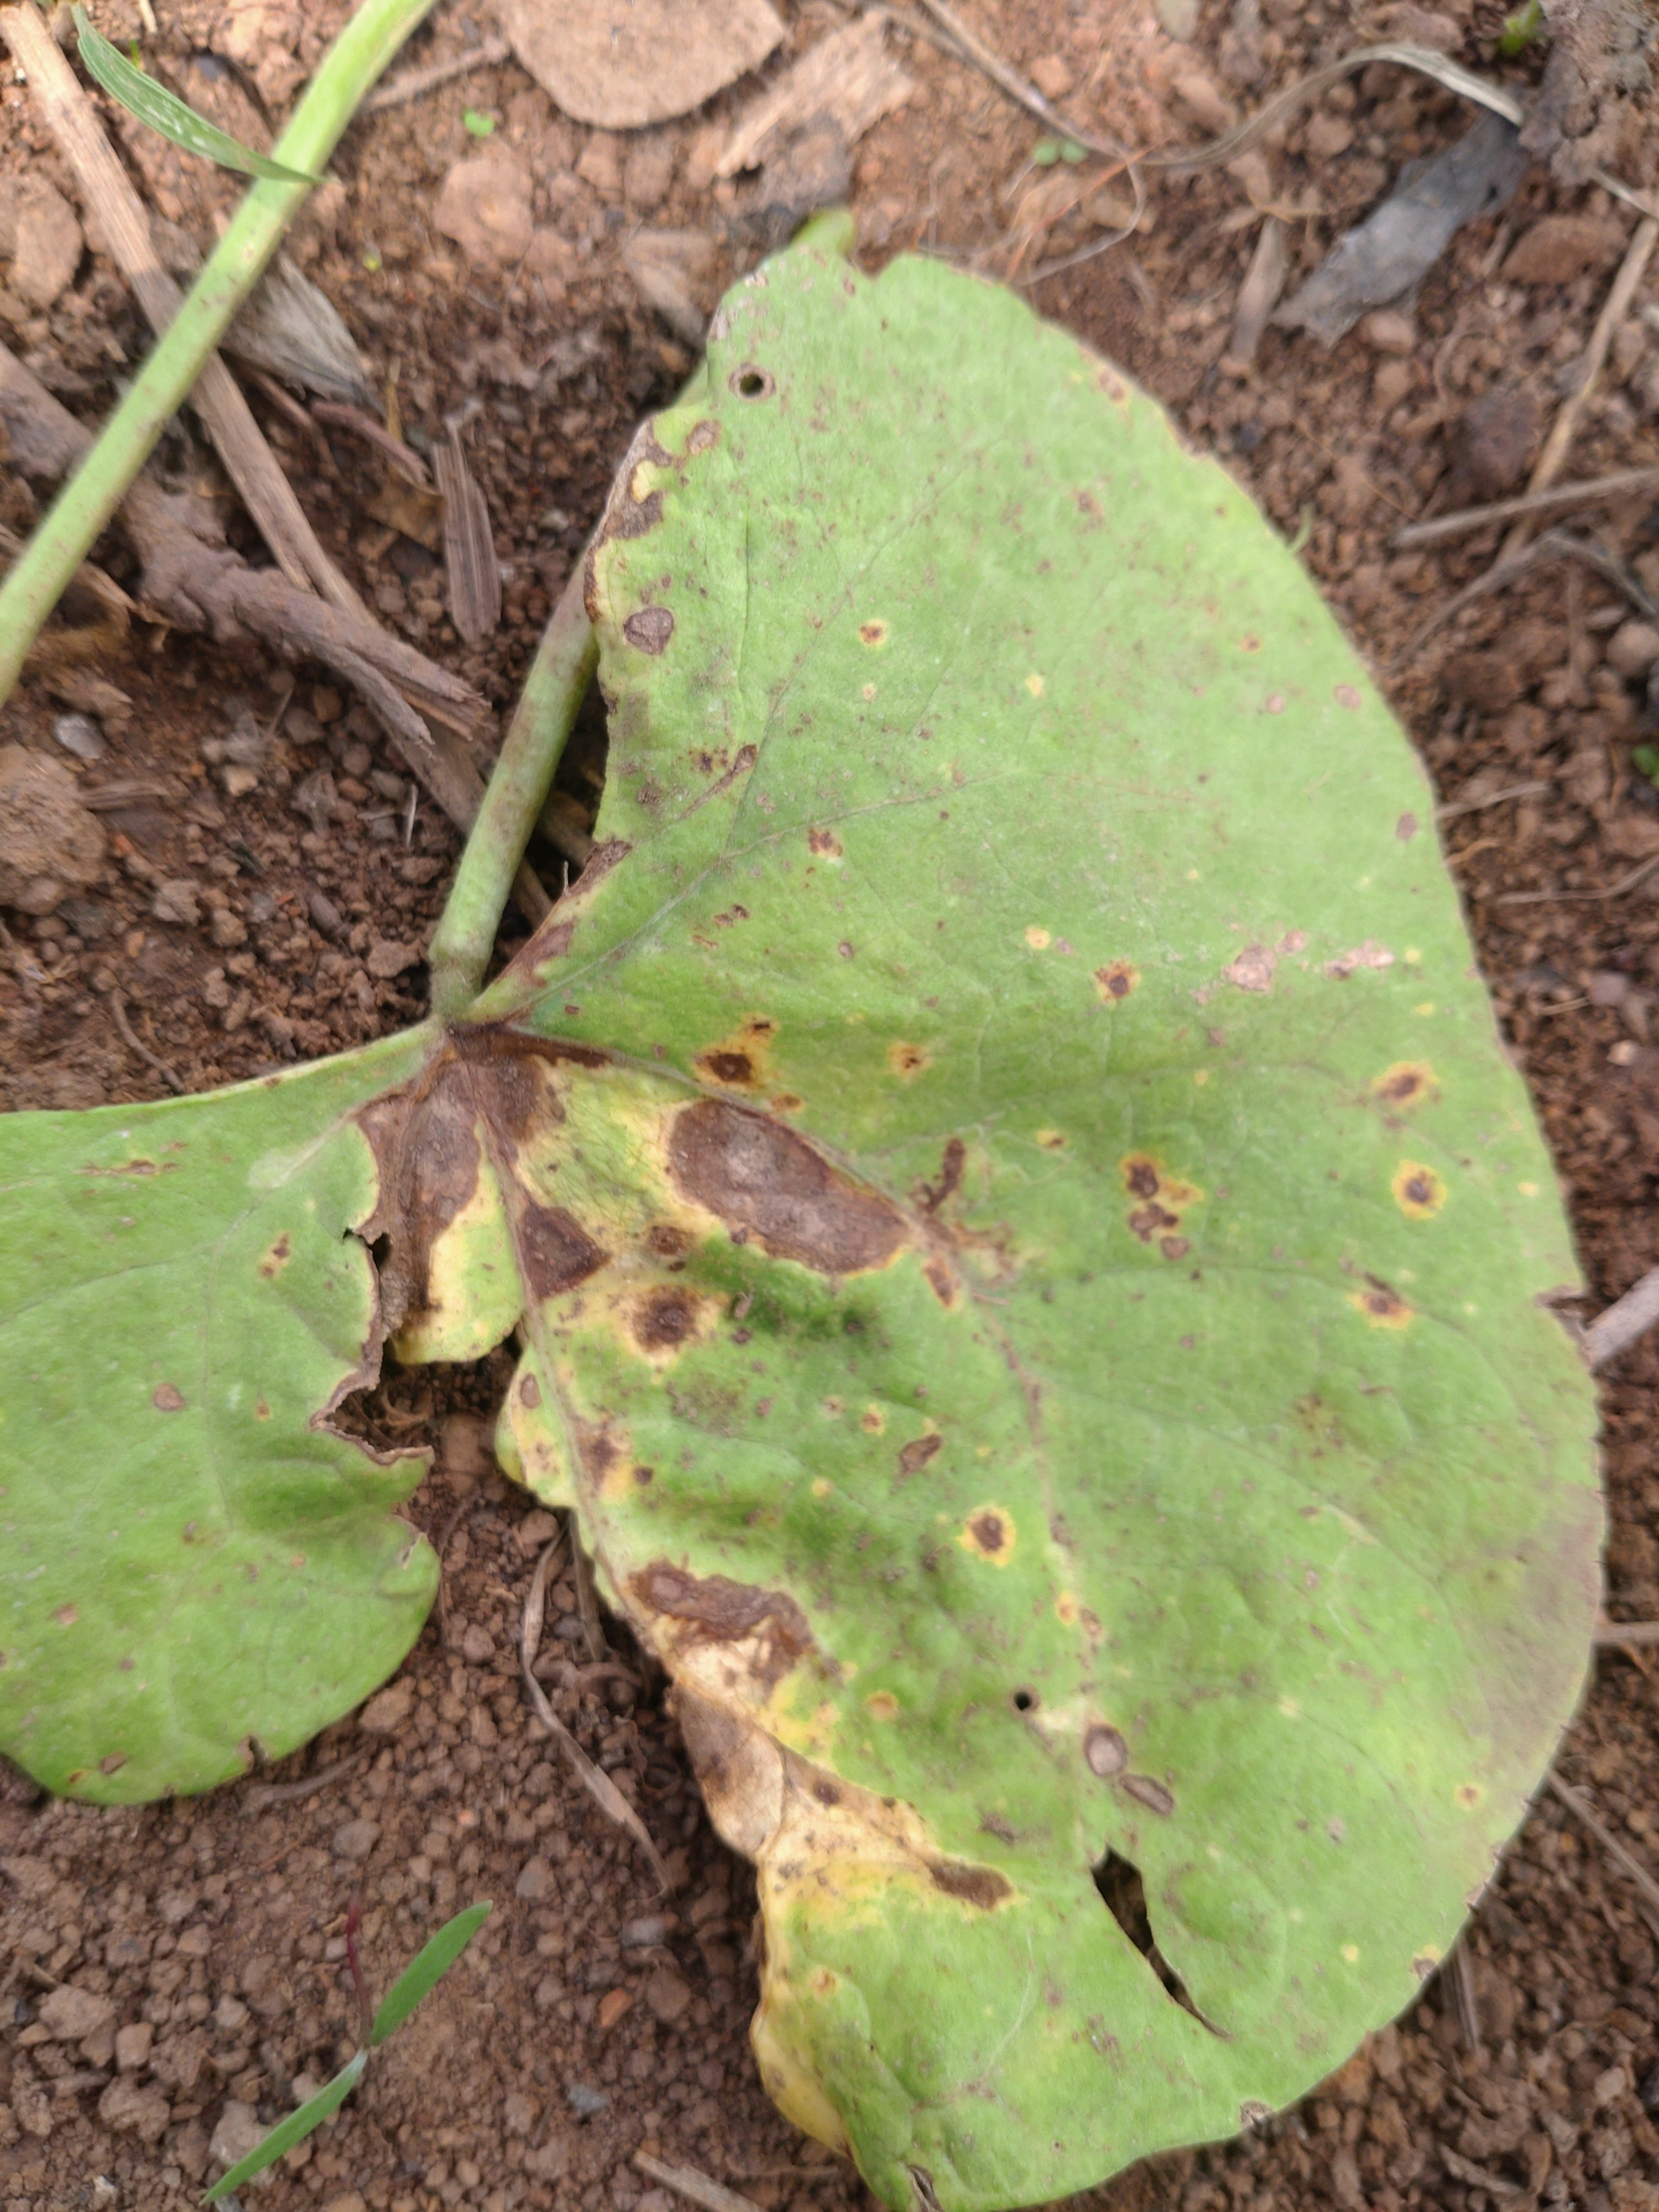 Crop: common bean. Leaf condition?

rust
